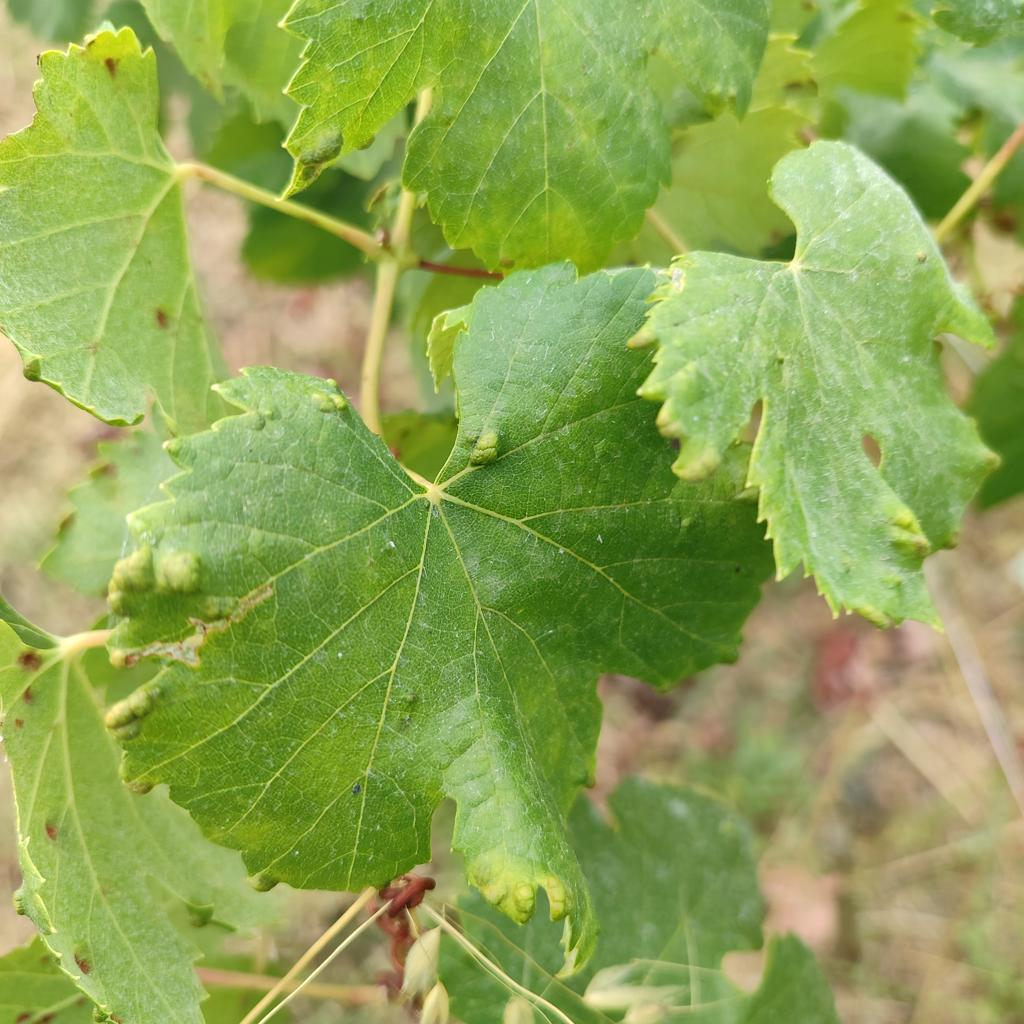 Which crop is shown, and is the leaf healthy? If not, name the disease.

grapevine, erineum mite
